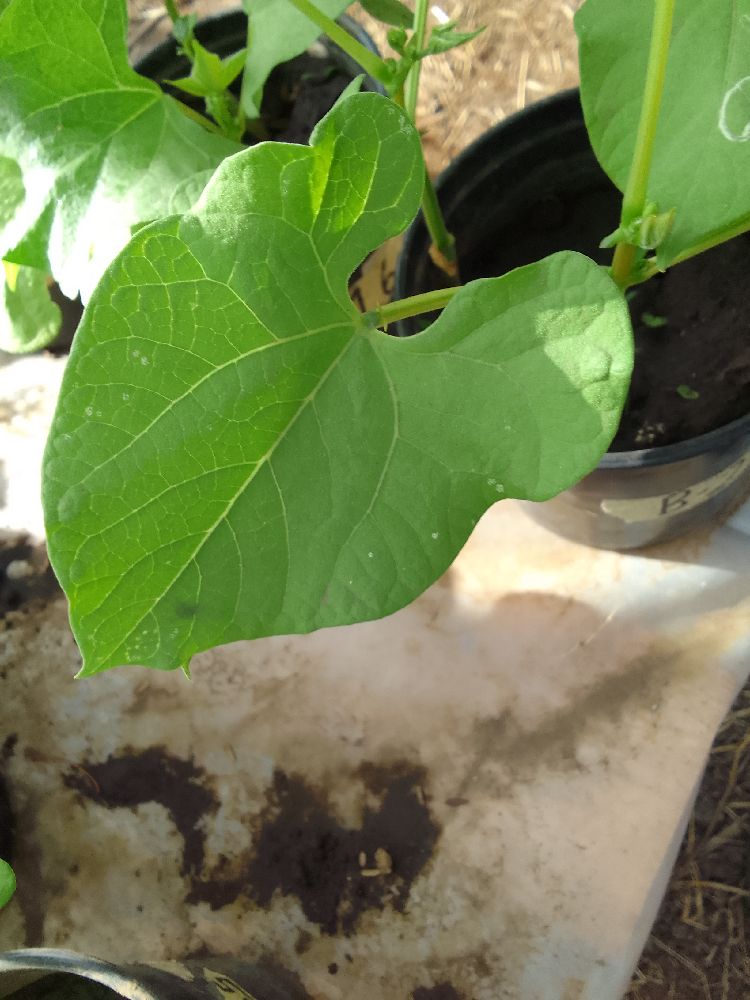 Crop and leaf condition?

common bean, healthy
